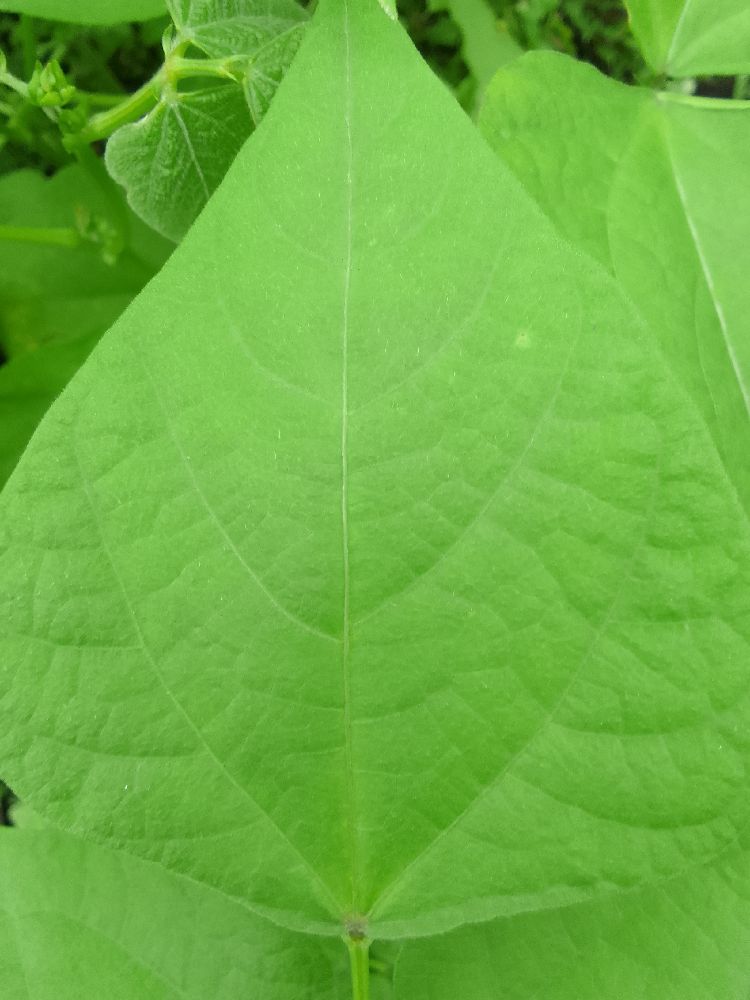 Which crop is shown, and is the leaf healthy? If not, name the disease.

common bean, healthy
